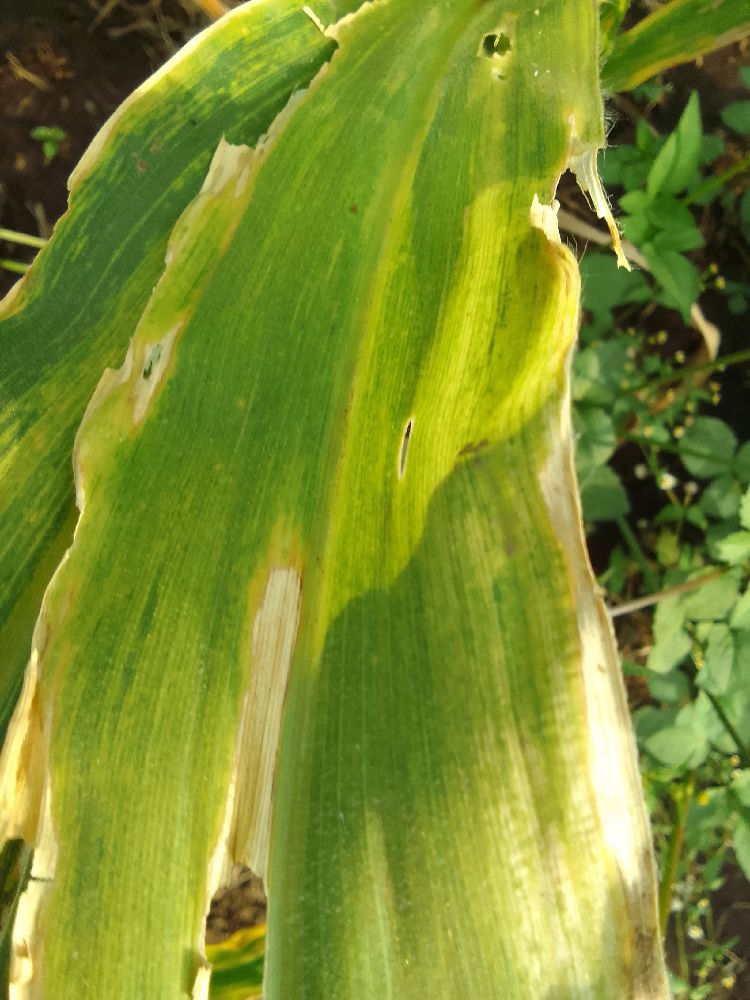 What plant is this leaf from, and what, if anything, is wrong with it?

maize, maize lethal necrosis
